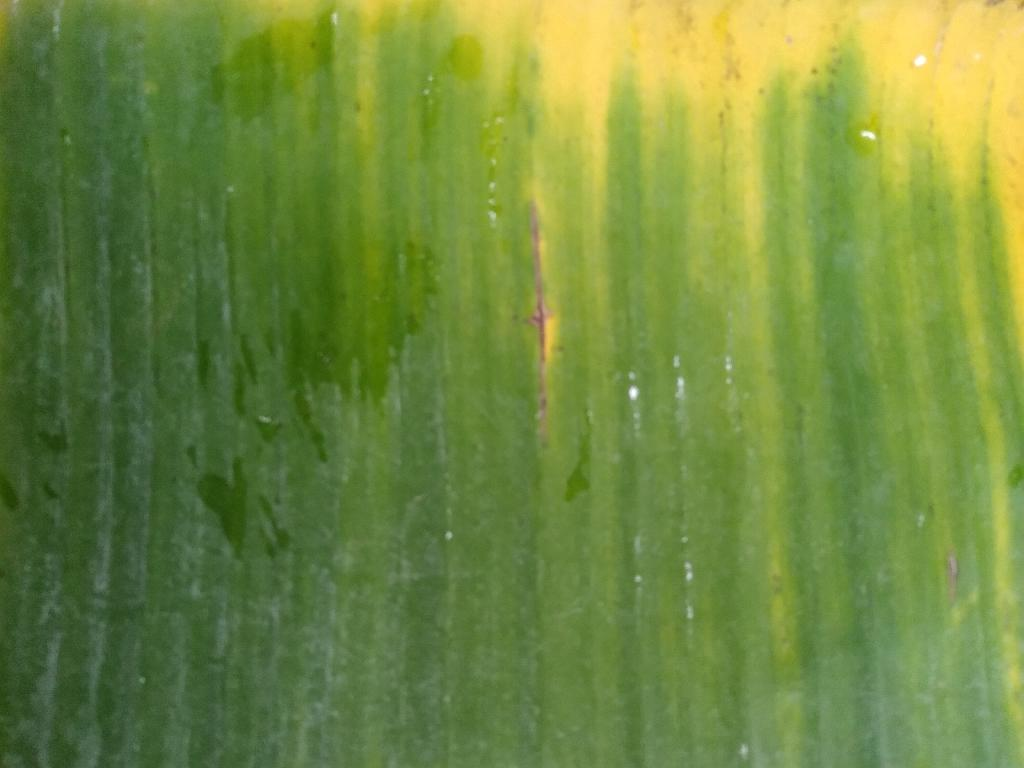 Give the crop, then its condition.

banana, fusarium wilt race 1
